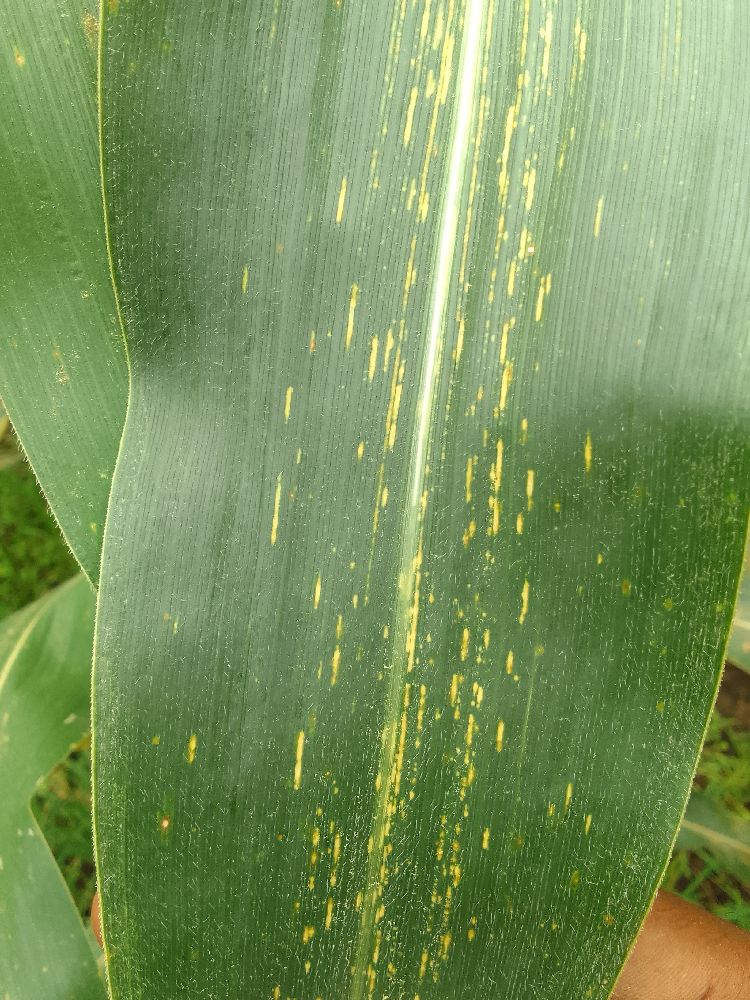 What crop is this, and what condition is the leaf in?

maize, maize streak virus
